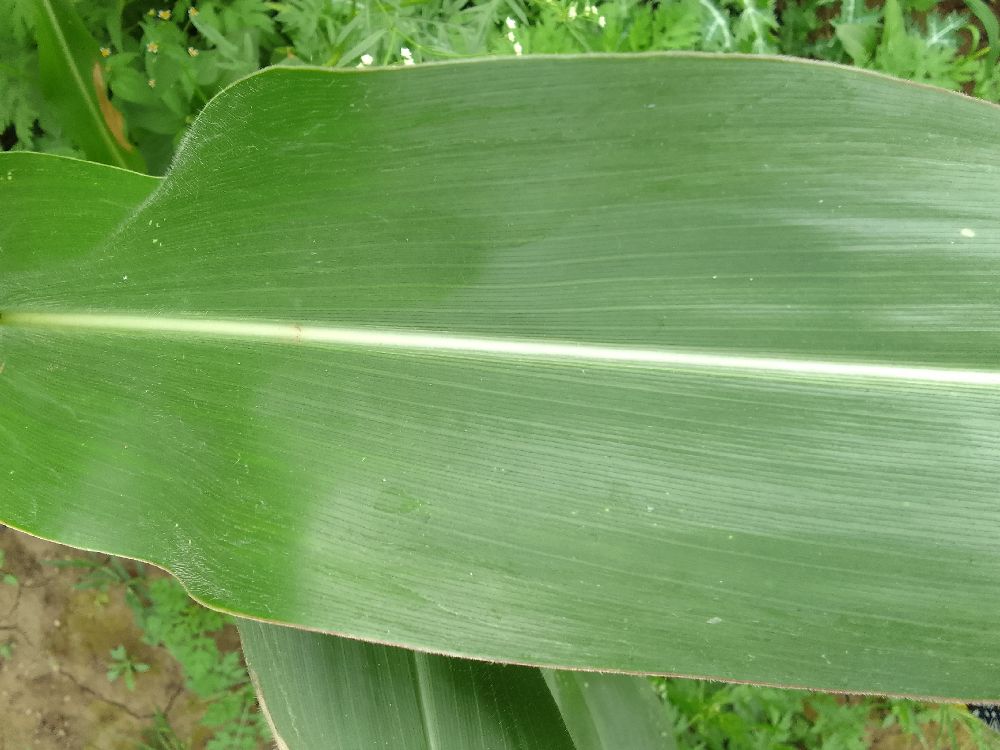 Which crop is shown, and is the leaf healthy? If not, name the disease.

maize, healthy
